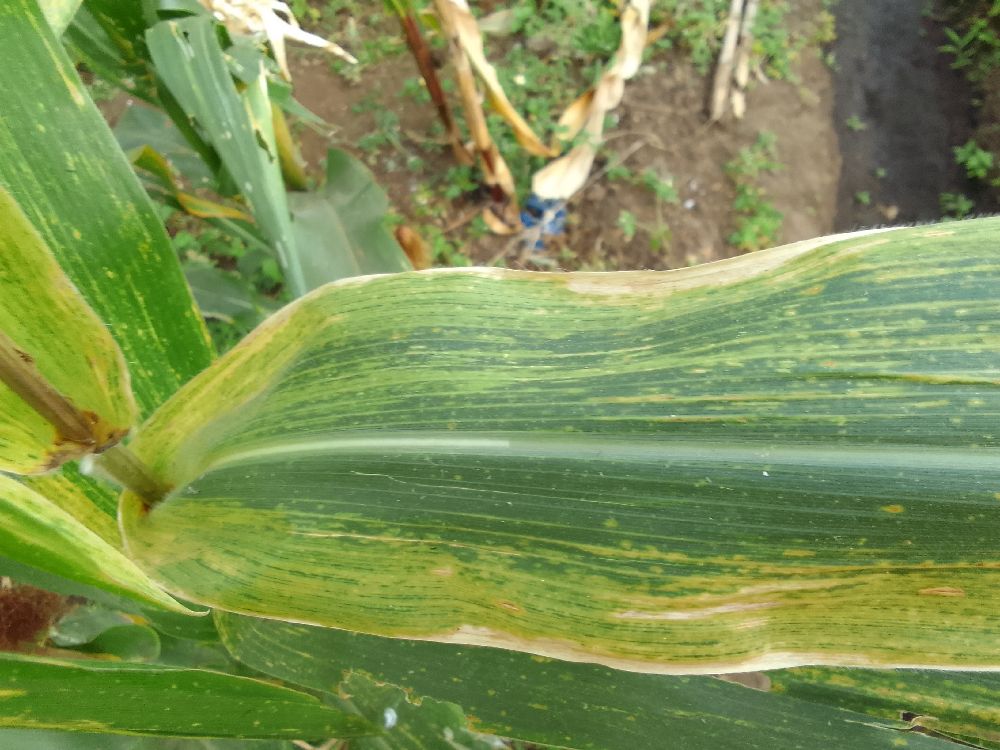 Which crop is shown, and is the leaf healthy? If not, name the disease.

maize, maize lethal necrosis
